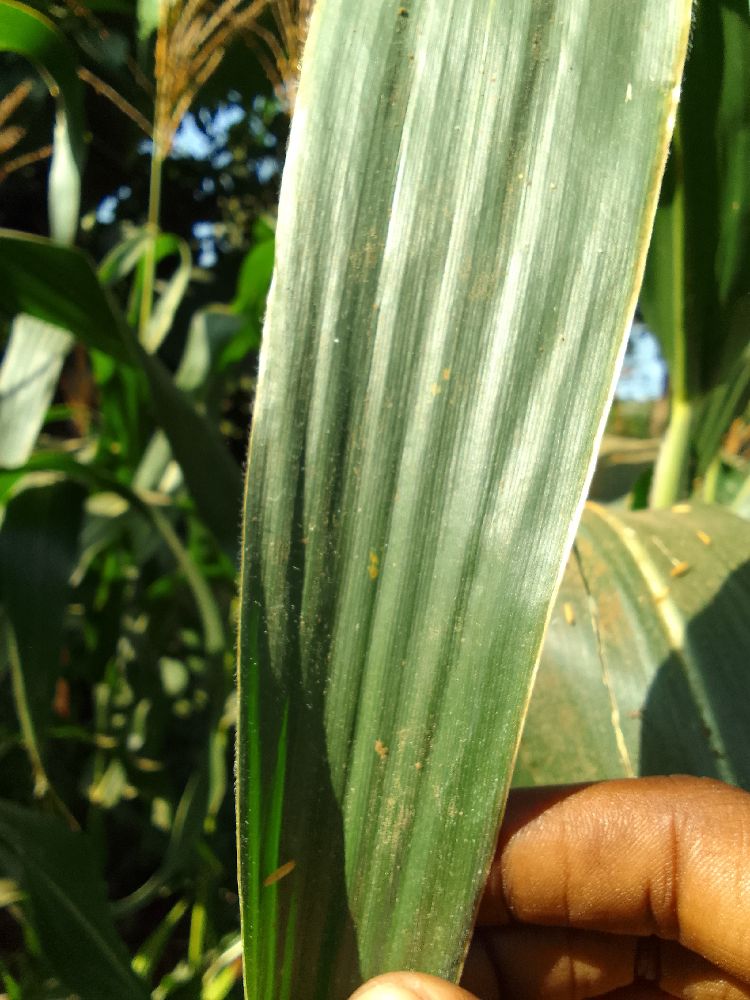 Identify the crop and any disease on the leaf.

maize, healthy
